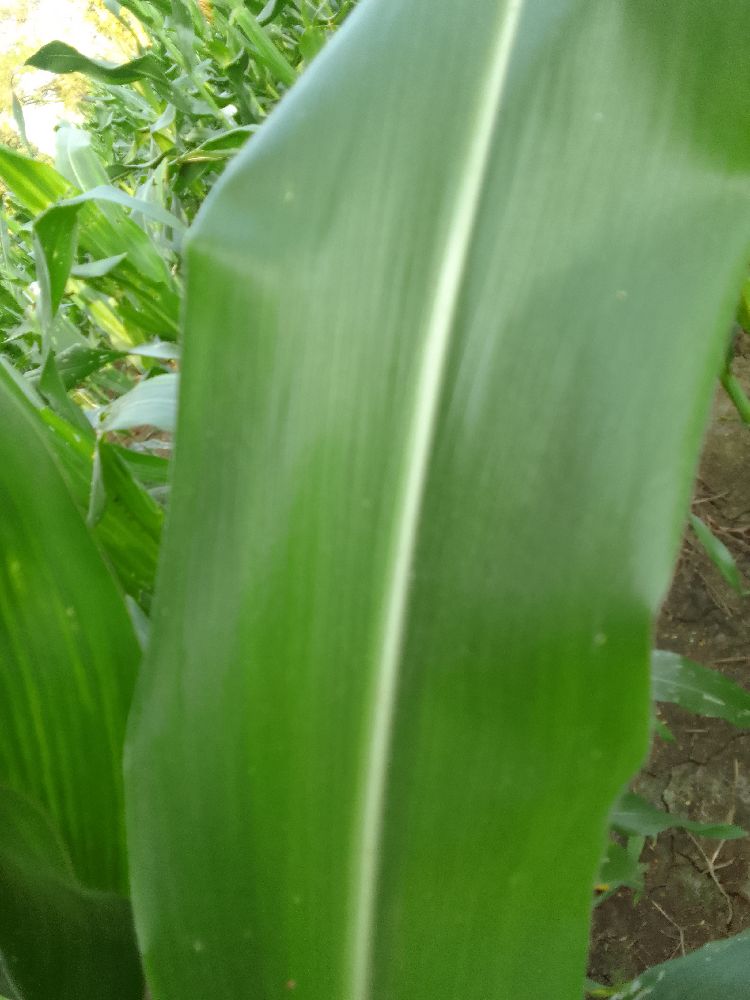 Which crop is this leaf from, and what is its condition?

maize, healthy
